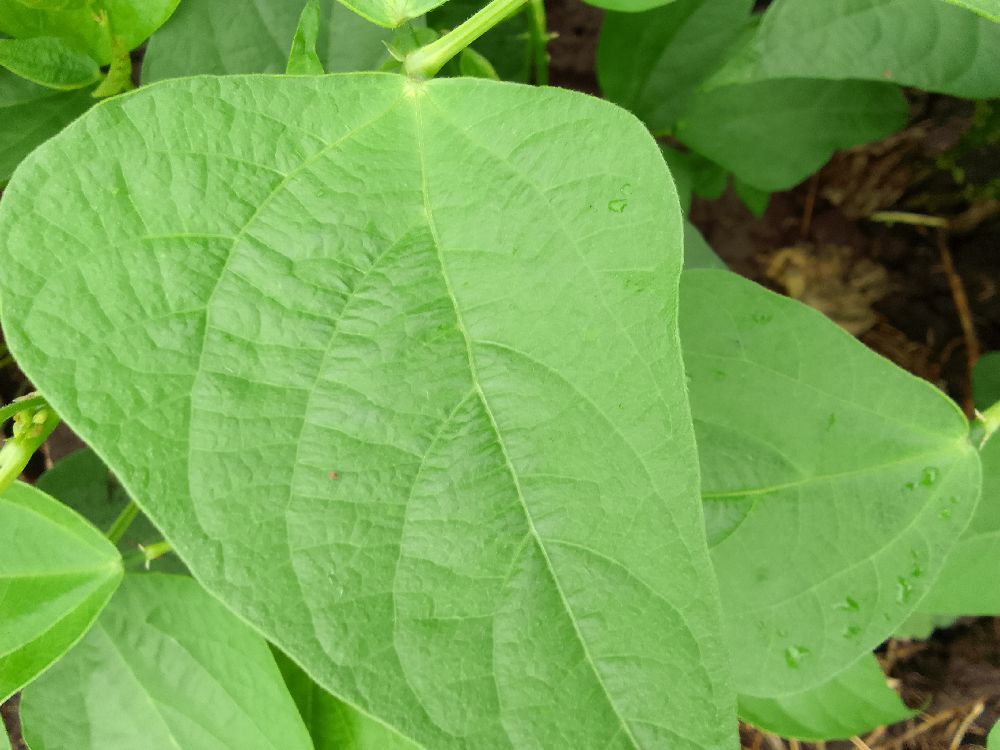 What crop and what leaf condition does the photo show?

common bean, healthy
